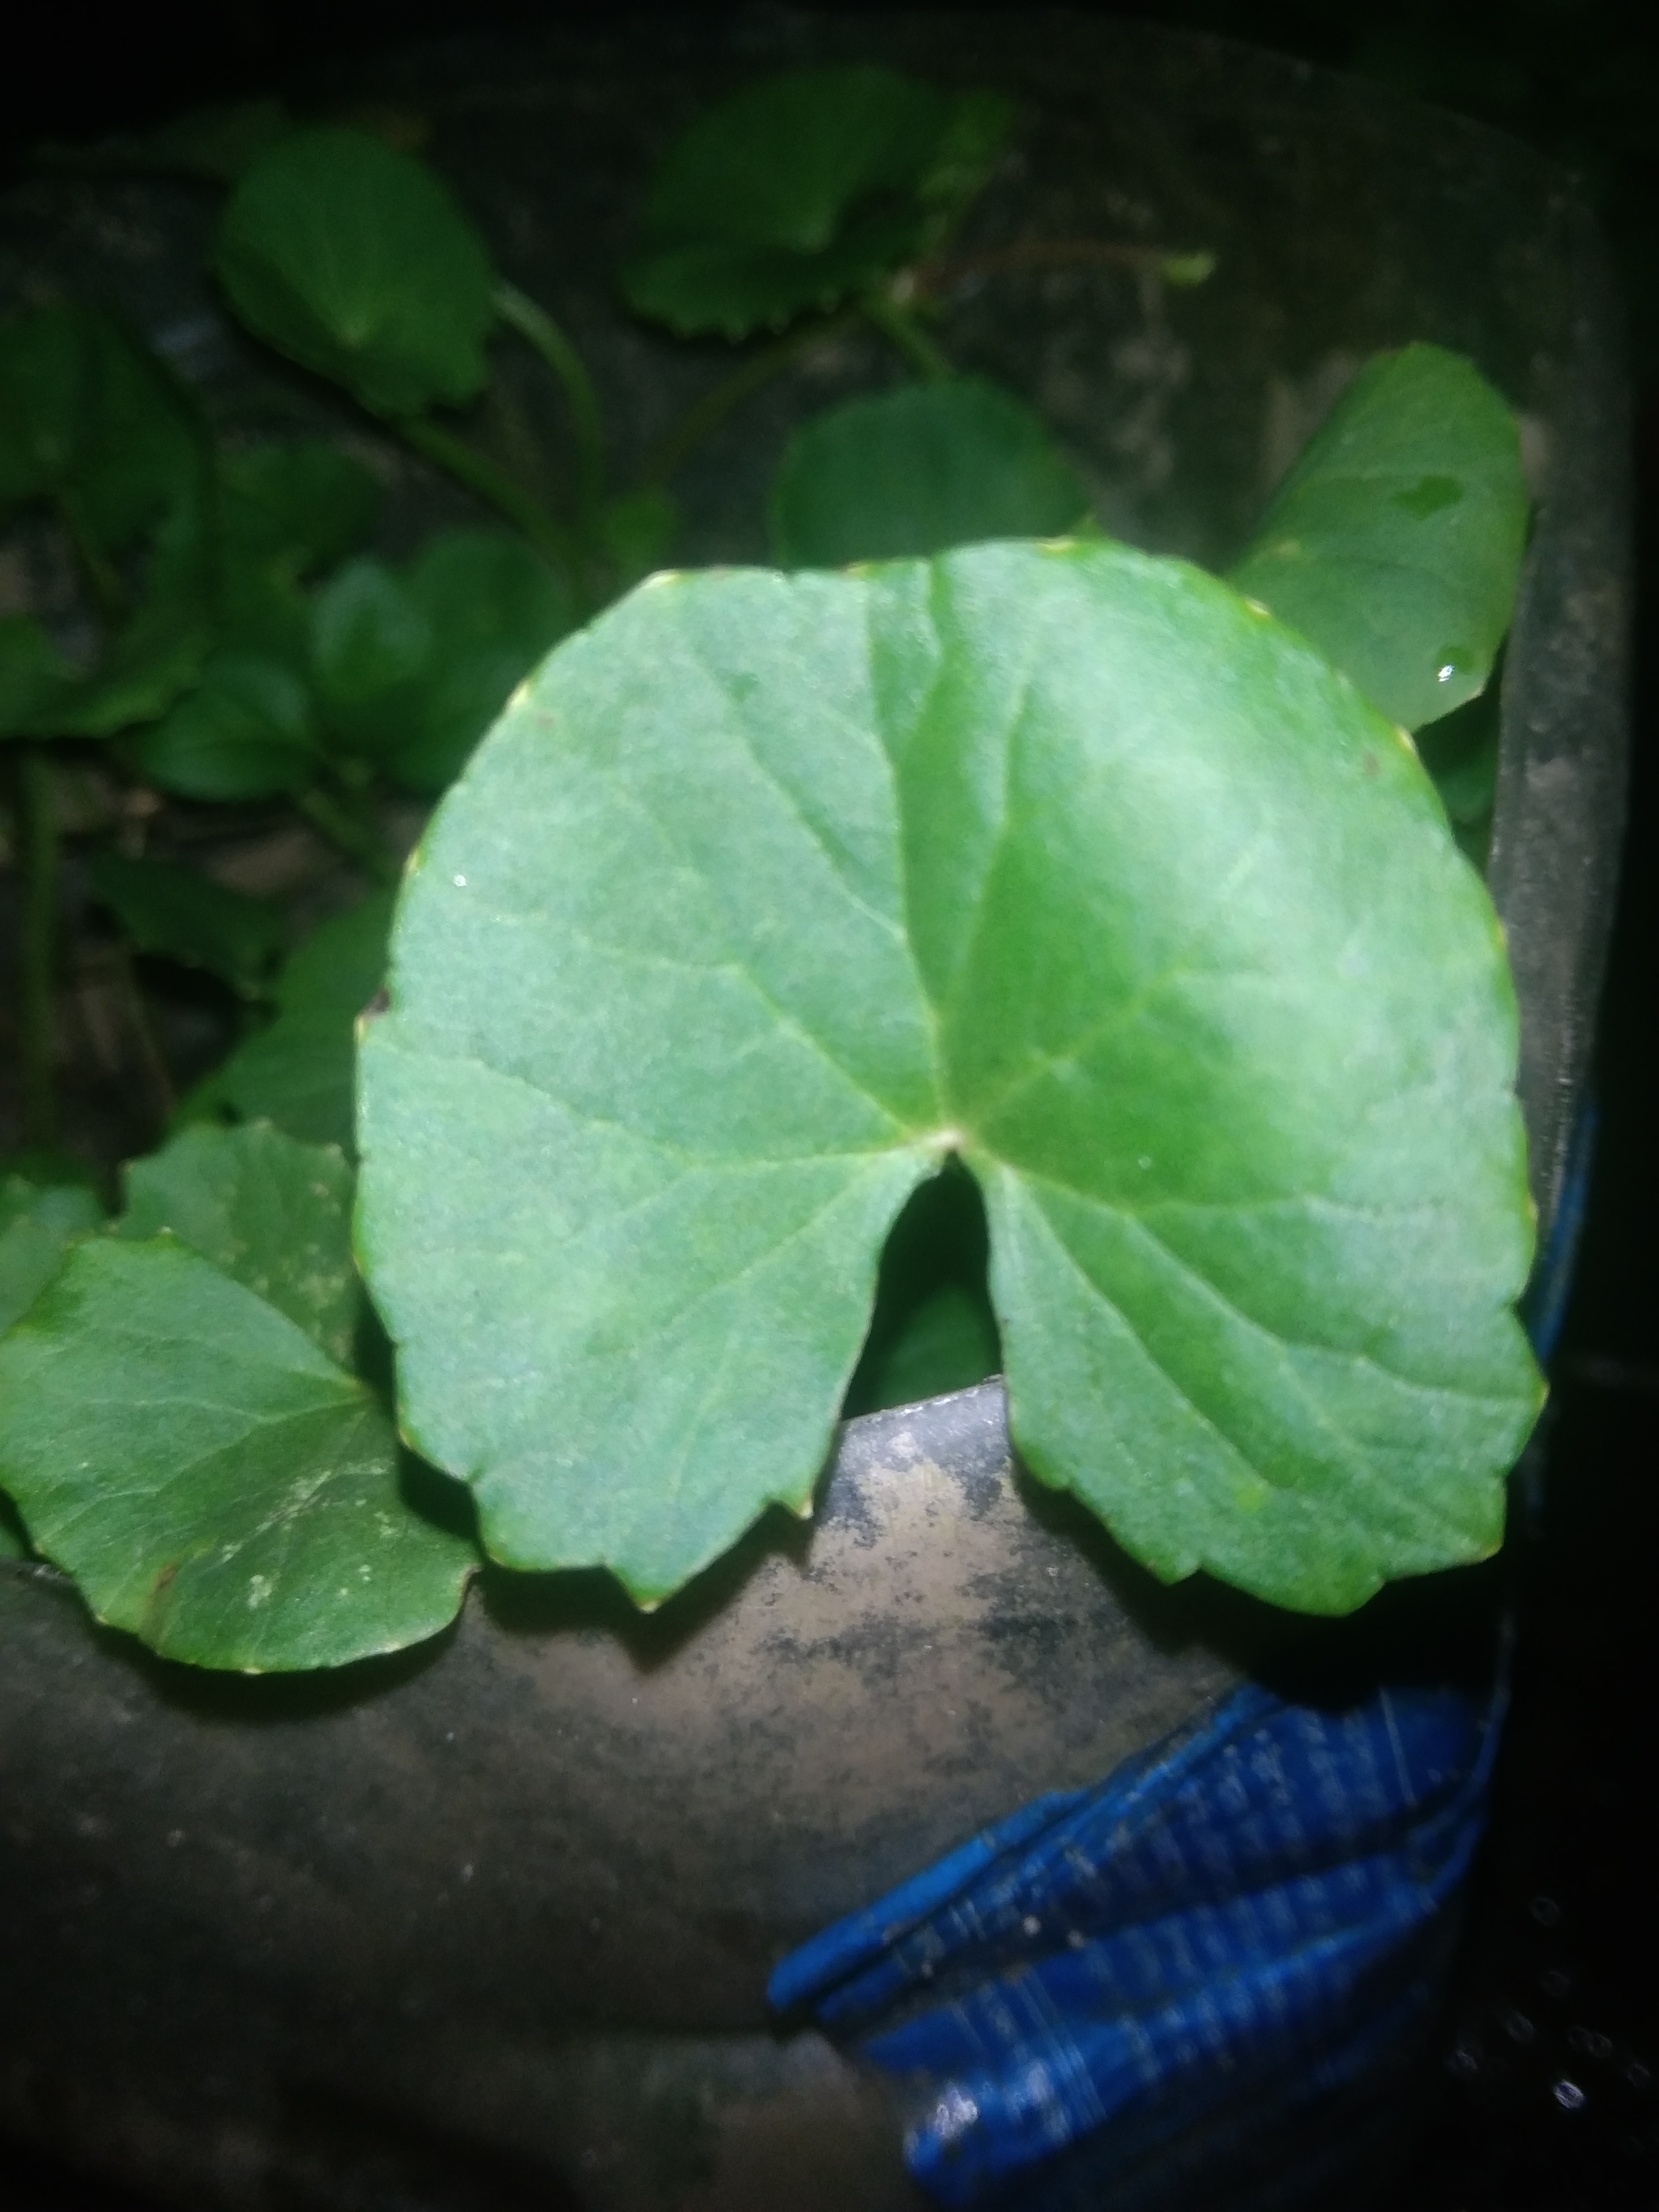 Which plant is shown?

thankuni
